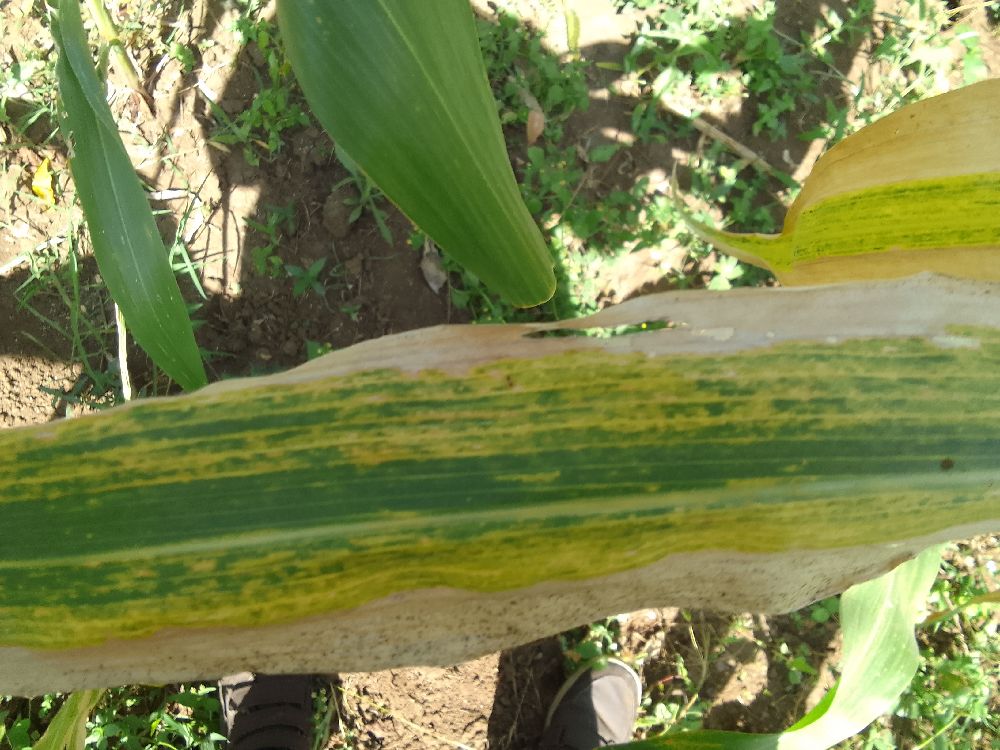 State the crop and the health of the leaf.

maize, maize lethal necrosis
